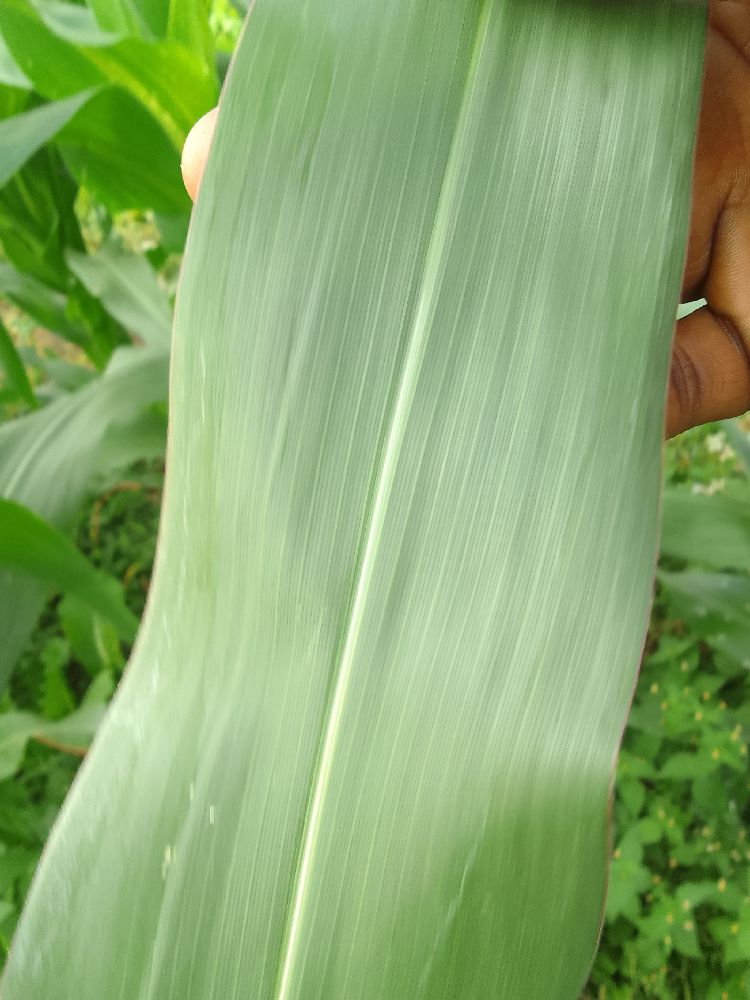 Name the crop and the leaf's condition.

maize, healthy
